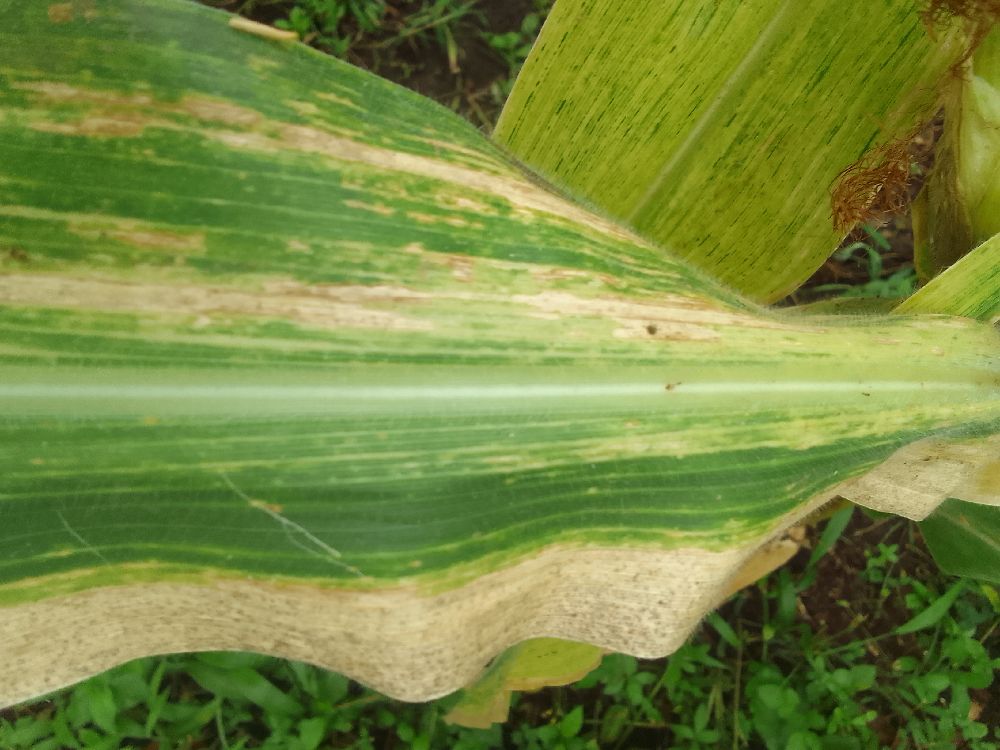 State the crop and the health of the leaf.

maize, maize lethal necrosis
